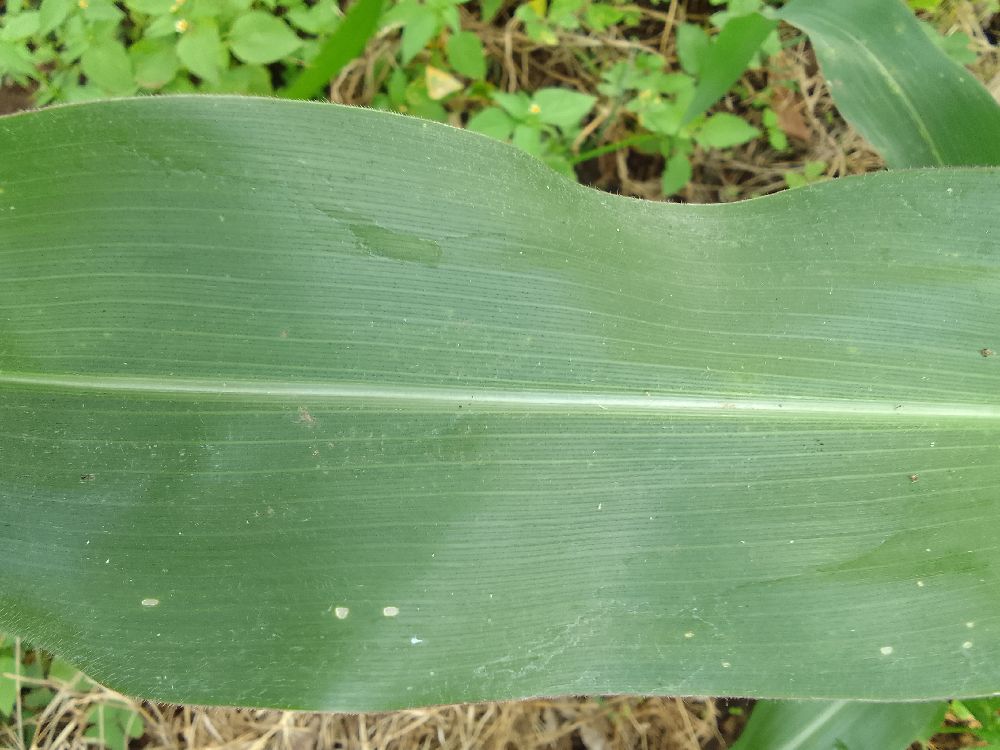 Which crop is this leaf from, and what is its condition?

maize, healthy
